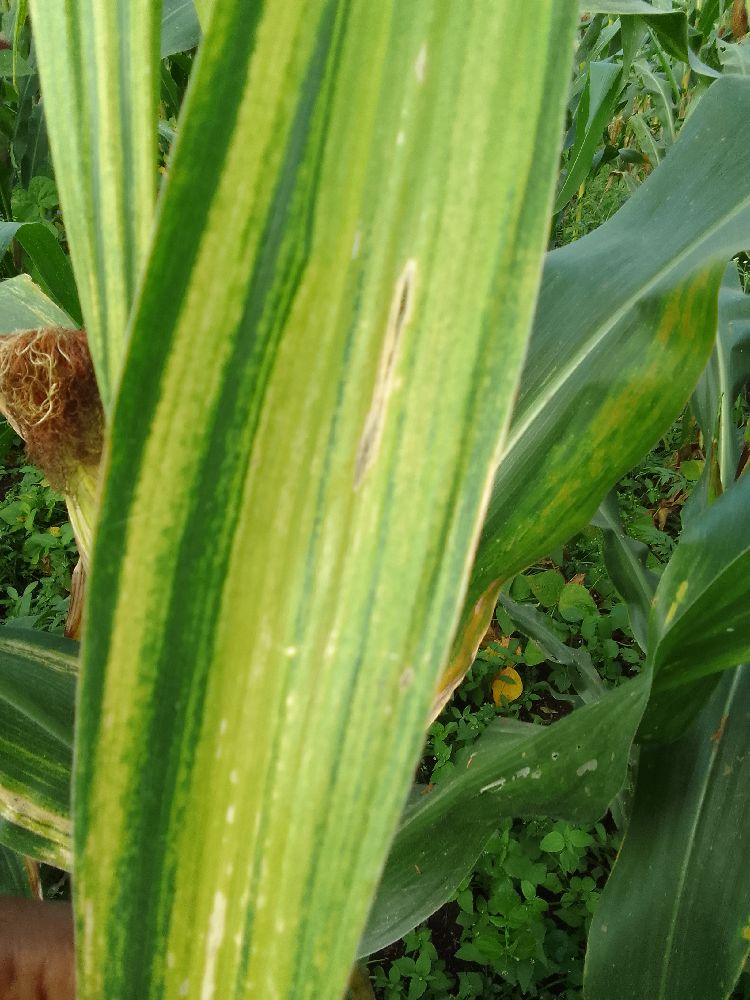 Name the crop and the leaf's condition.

maize, maize lethal necrosis
